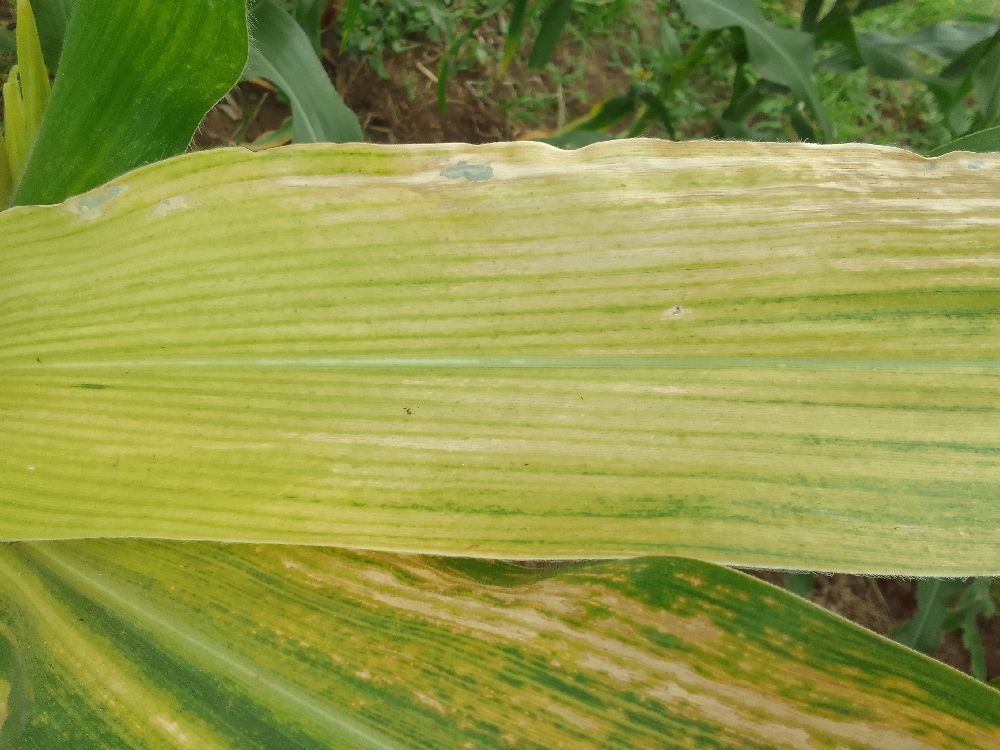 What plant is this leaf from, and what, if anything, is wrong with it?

maize, maize lethal necrosis
